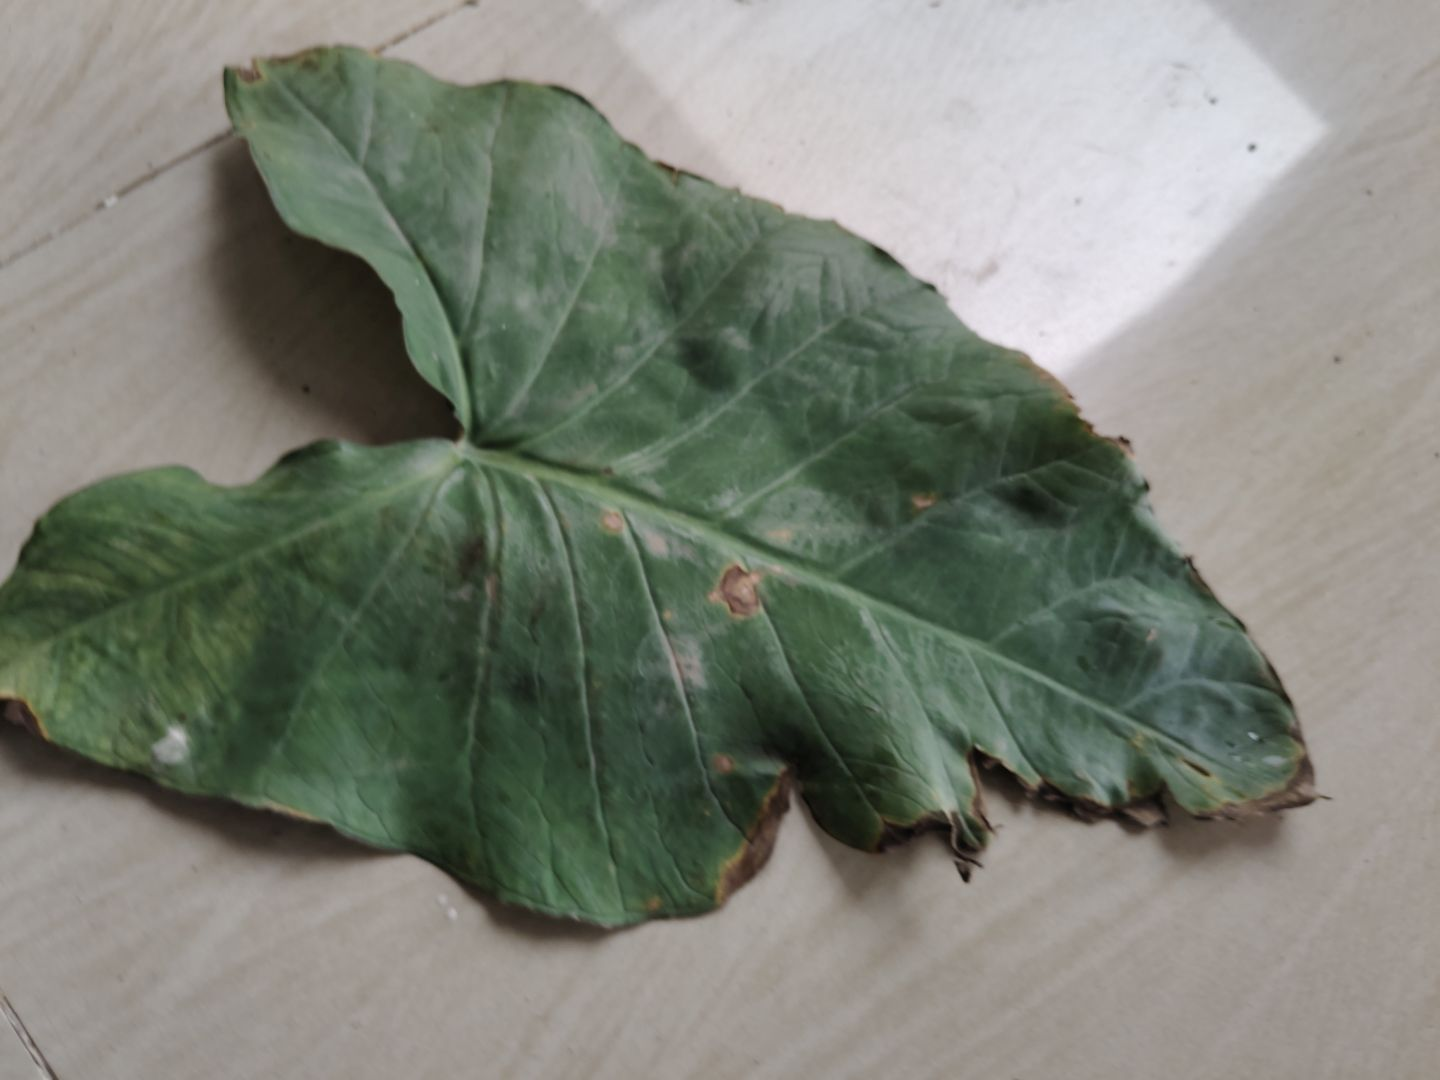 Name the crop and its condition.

taro, leaf blight
